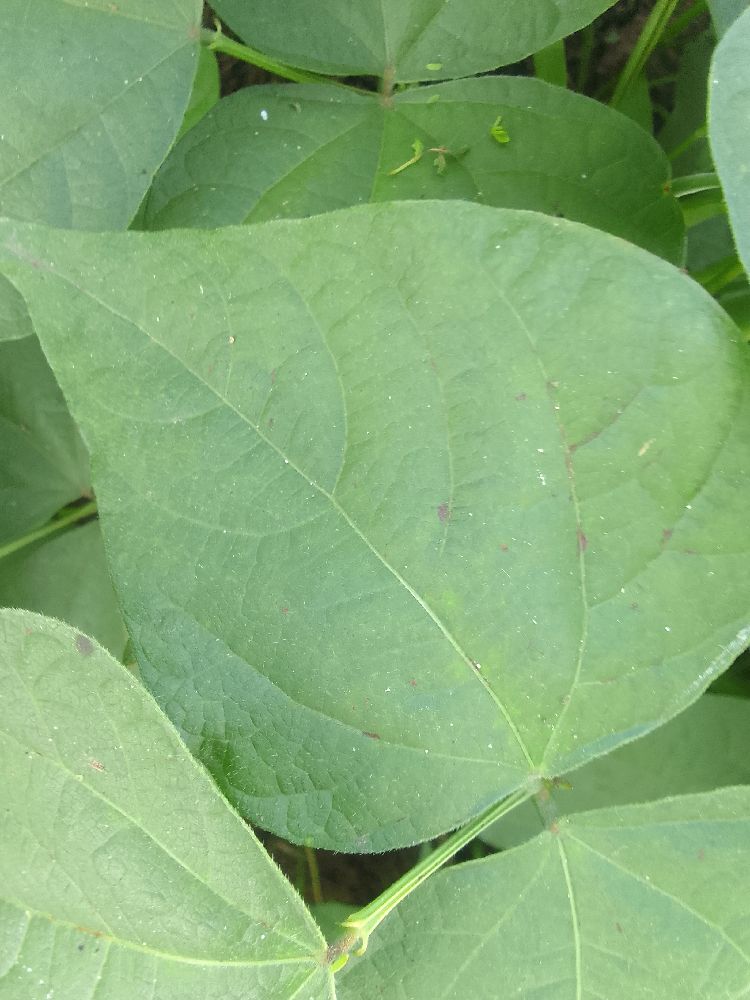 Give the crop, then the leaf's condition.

common bean, healthy
